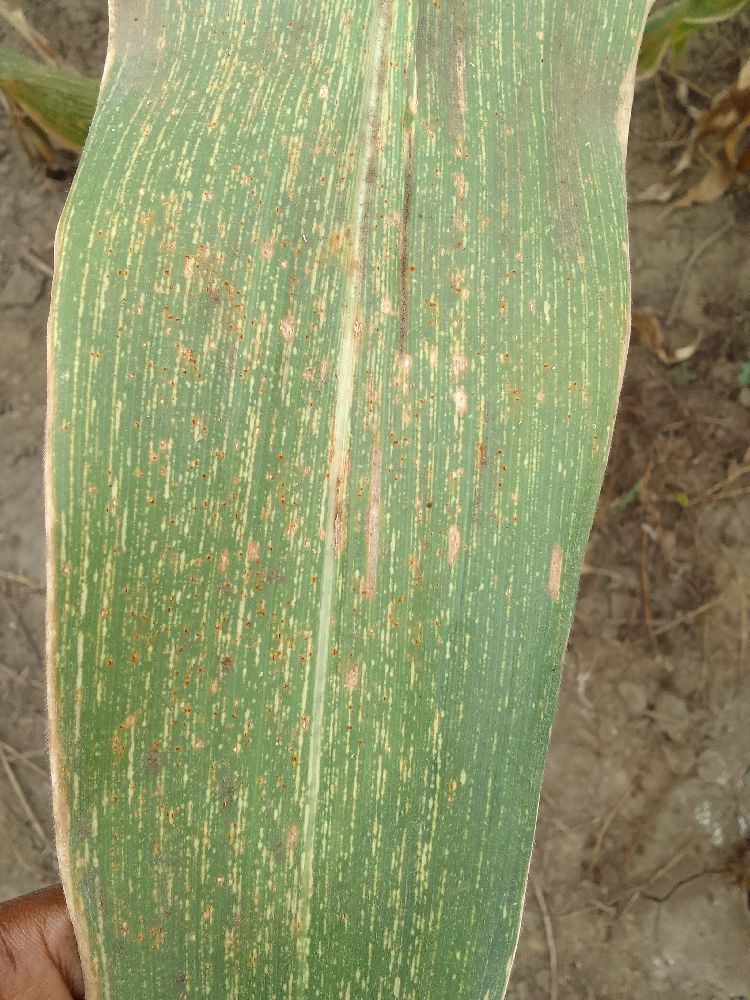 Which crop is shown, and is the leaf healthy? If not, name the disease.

maize, maize streak virus
